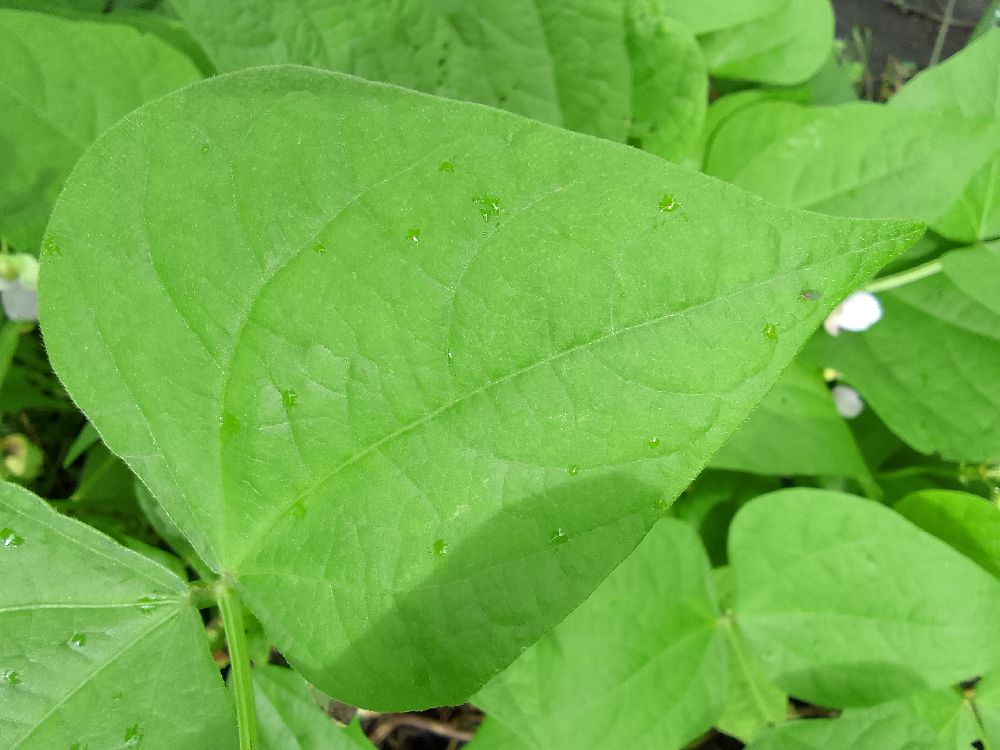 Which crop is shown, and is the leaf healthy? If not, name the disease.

common bean, healthy
